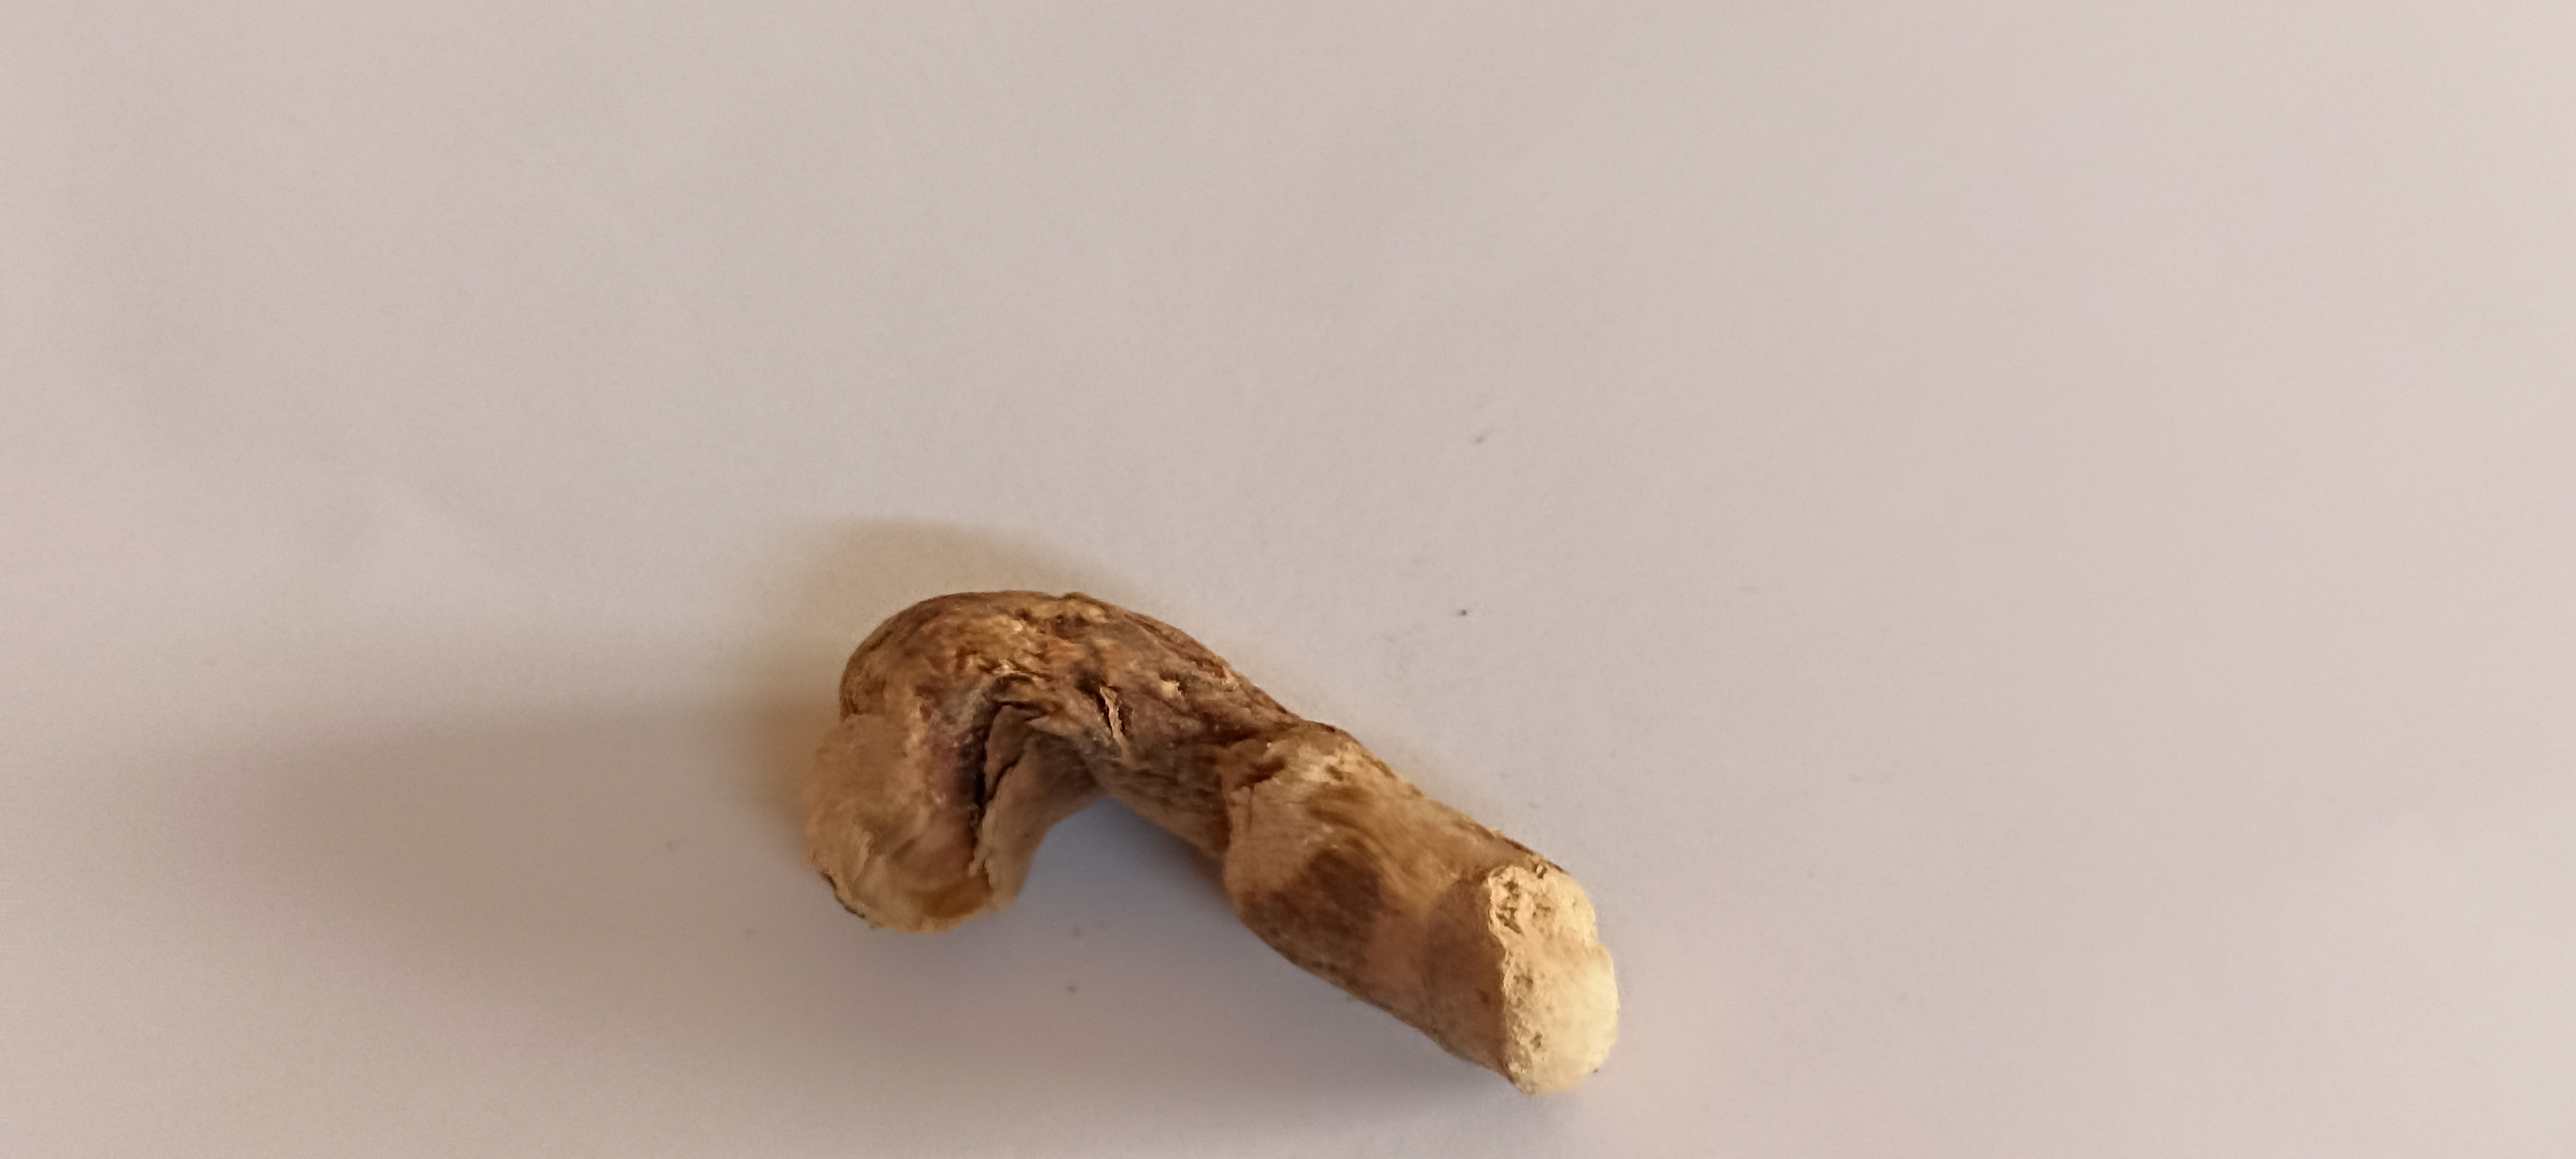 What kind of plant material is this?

vekhand
